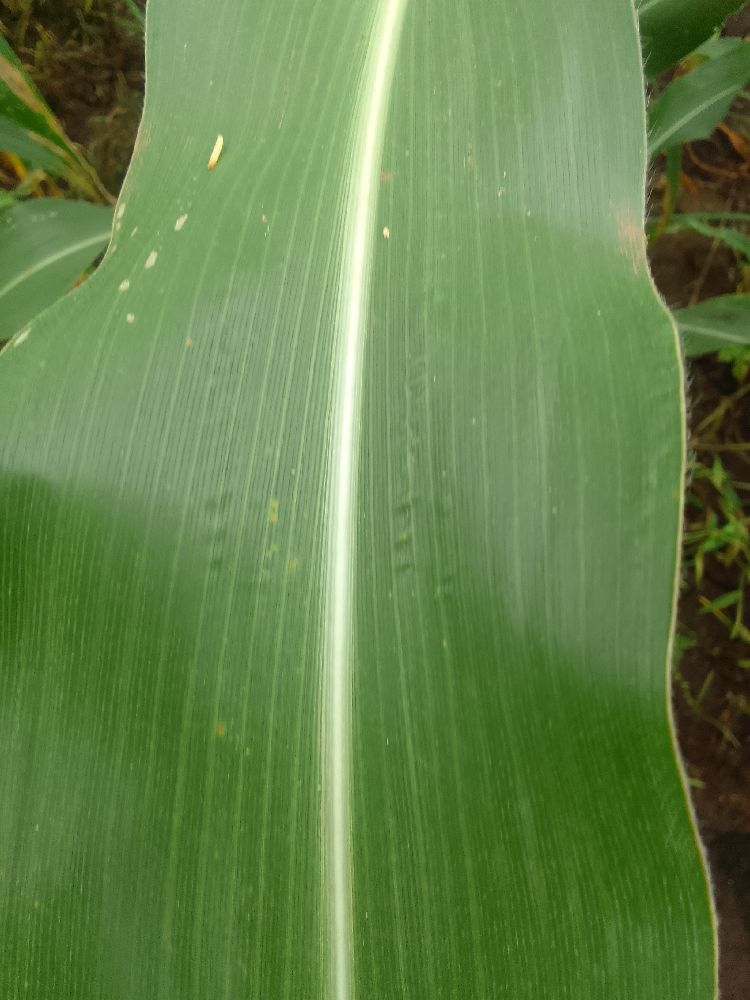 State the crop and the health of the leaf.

maize, healthy
